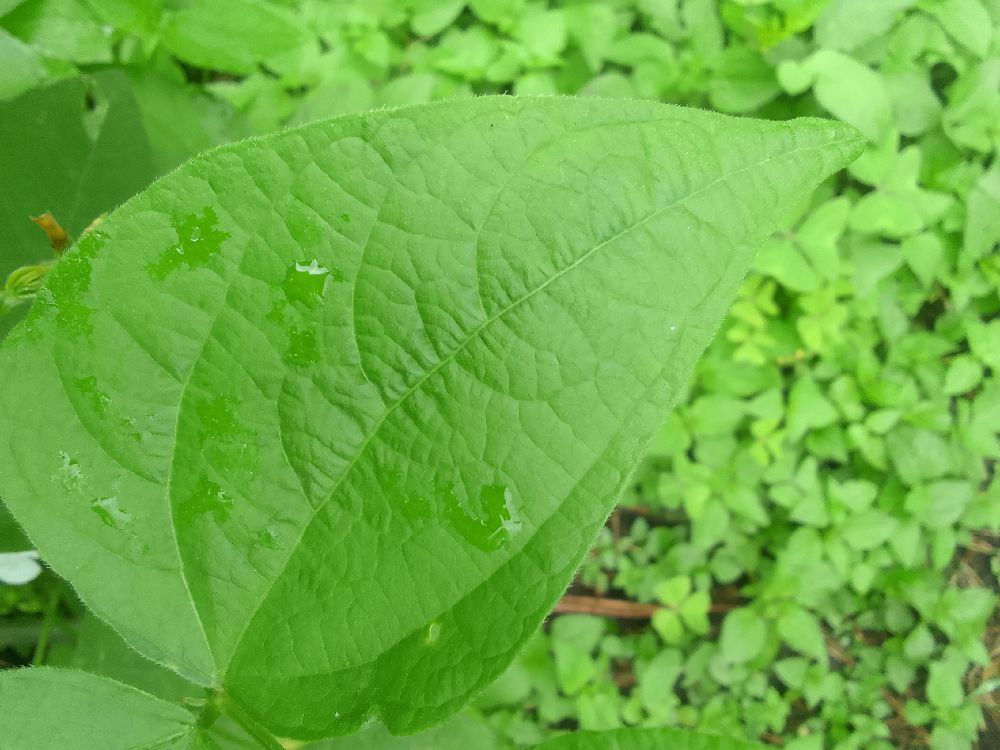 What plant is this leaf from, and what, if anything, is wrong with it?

common bean, healthy
